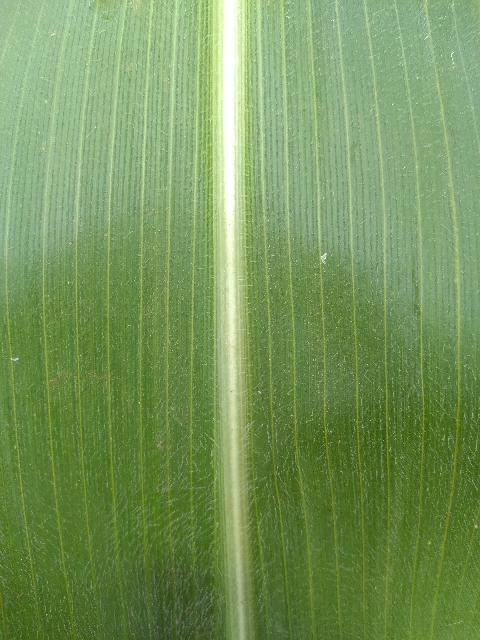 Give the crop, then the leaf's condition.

maize, healthy
